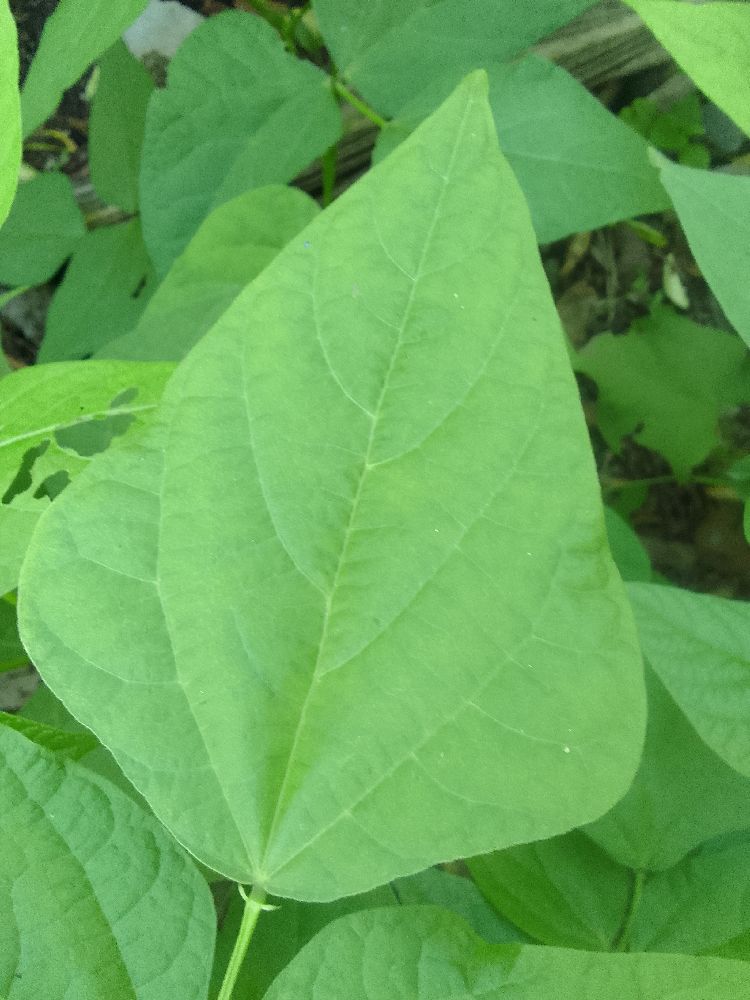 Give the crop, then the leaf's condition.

common bean, healthy
